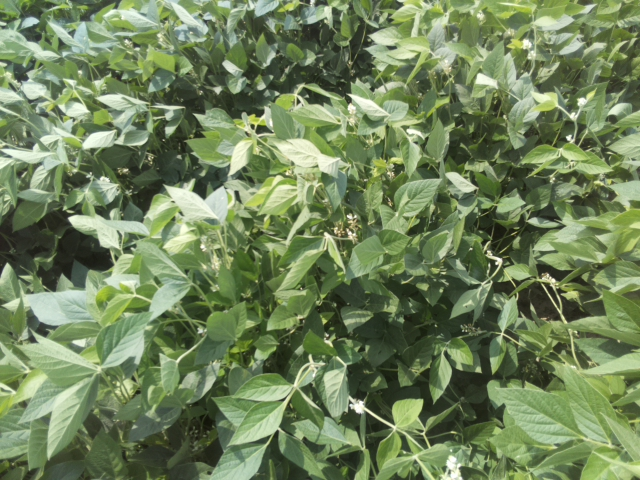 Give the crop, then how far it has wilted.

soybean, leaves with no wilting
